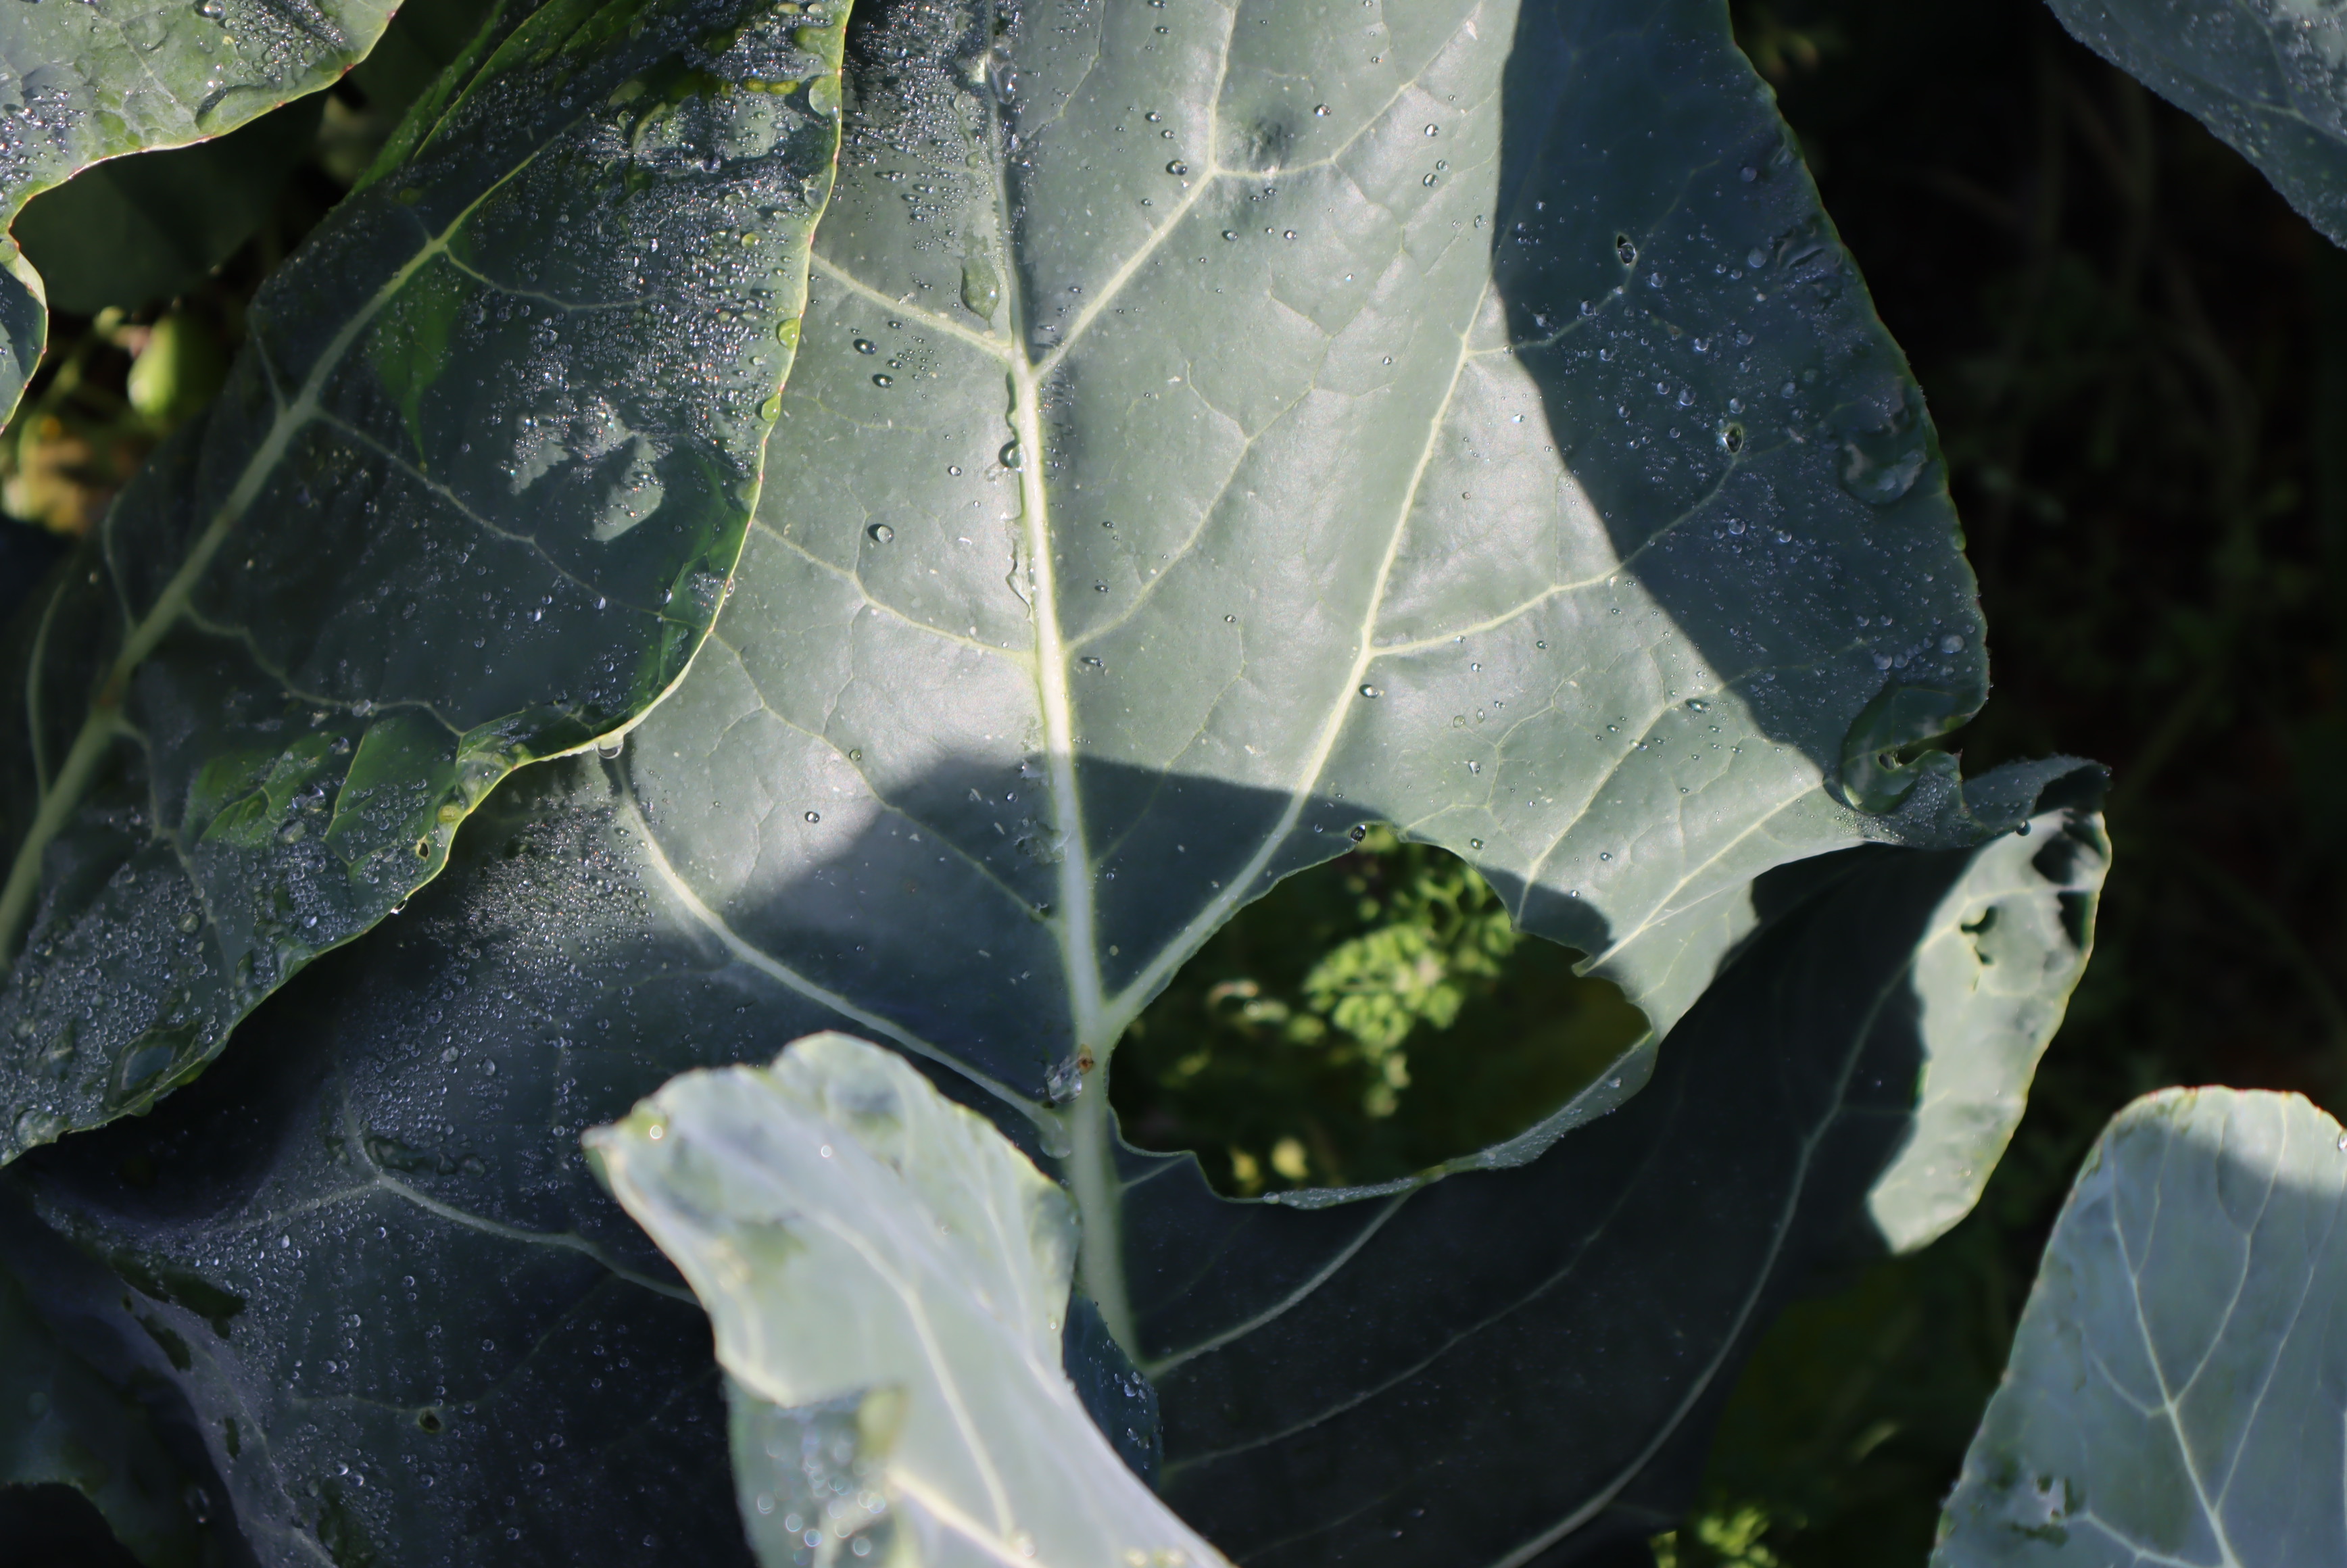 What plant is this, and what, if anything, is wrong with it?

broccoli, phytophagous
